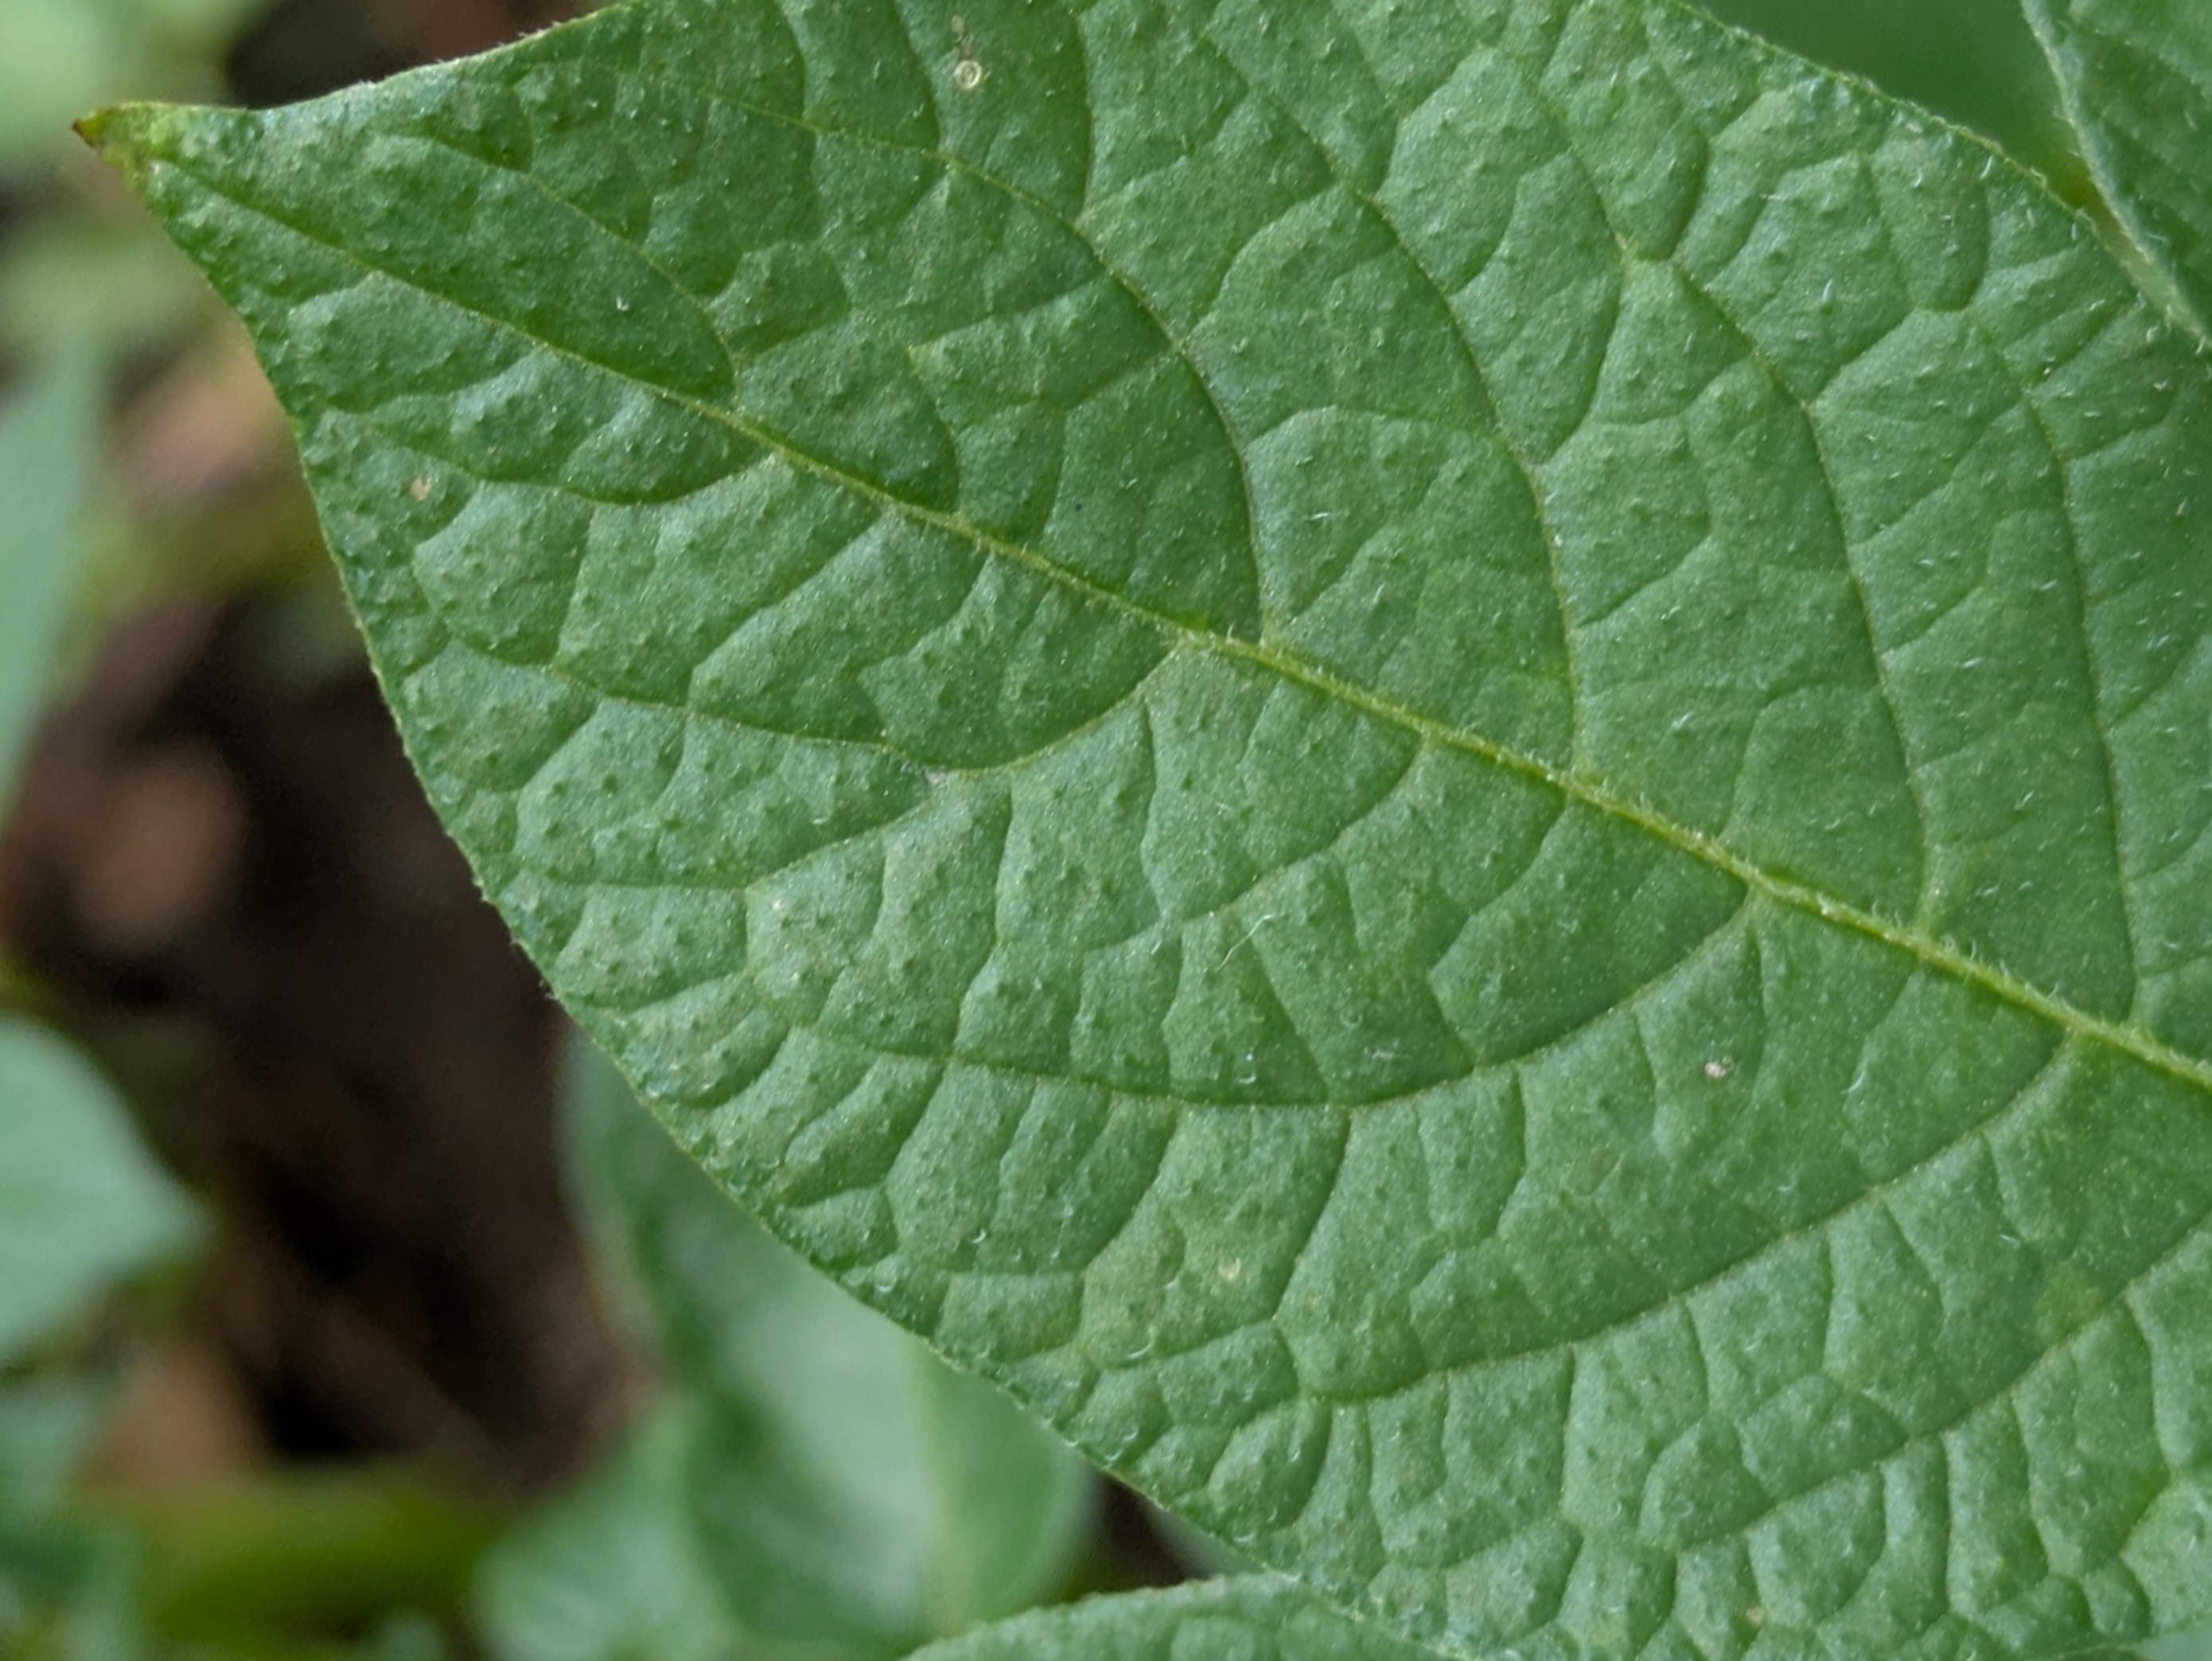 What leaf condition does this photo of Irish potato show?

healthy
